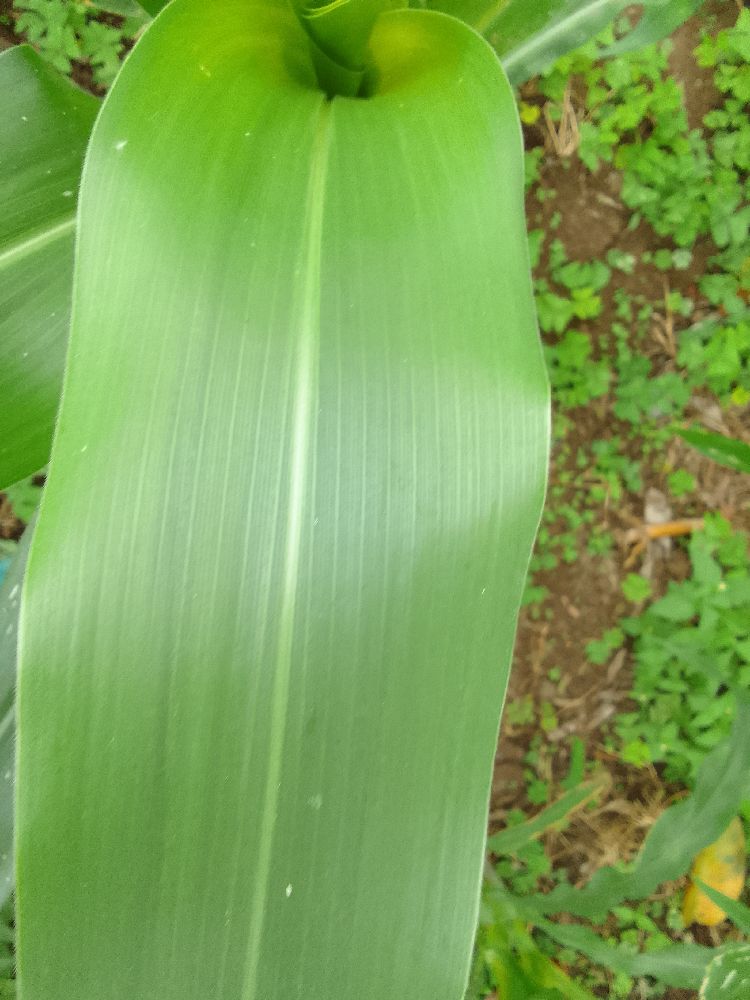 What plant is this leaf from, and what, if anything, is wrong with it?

maize, healthy
